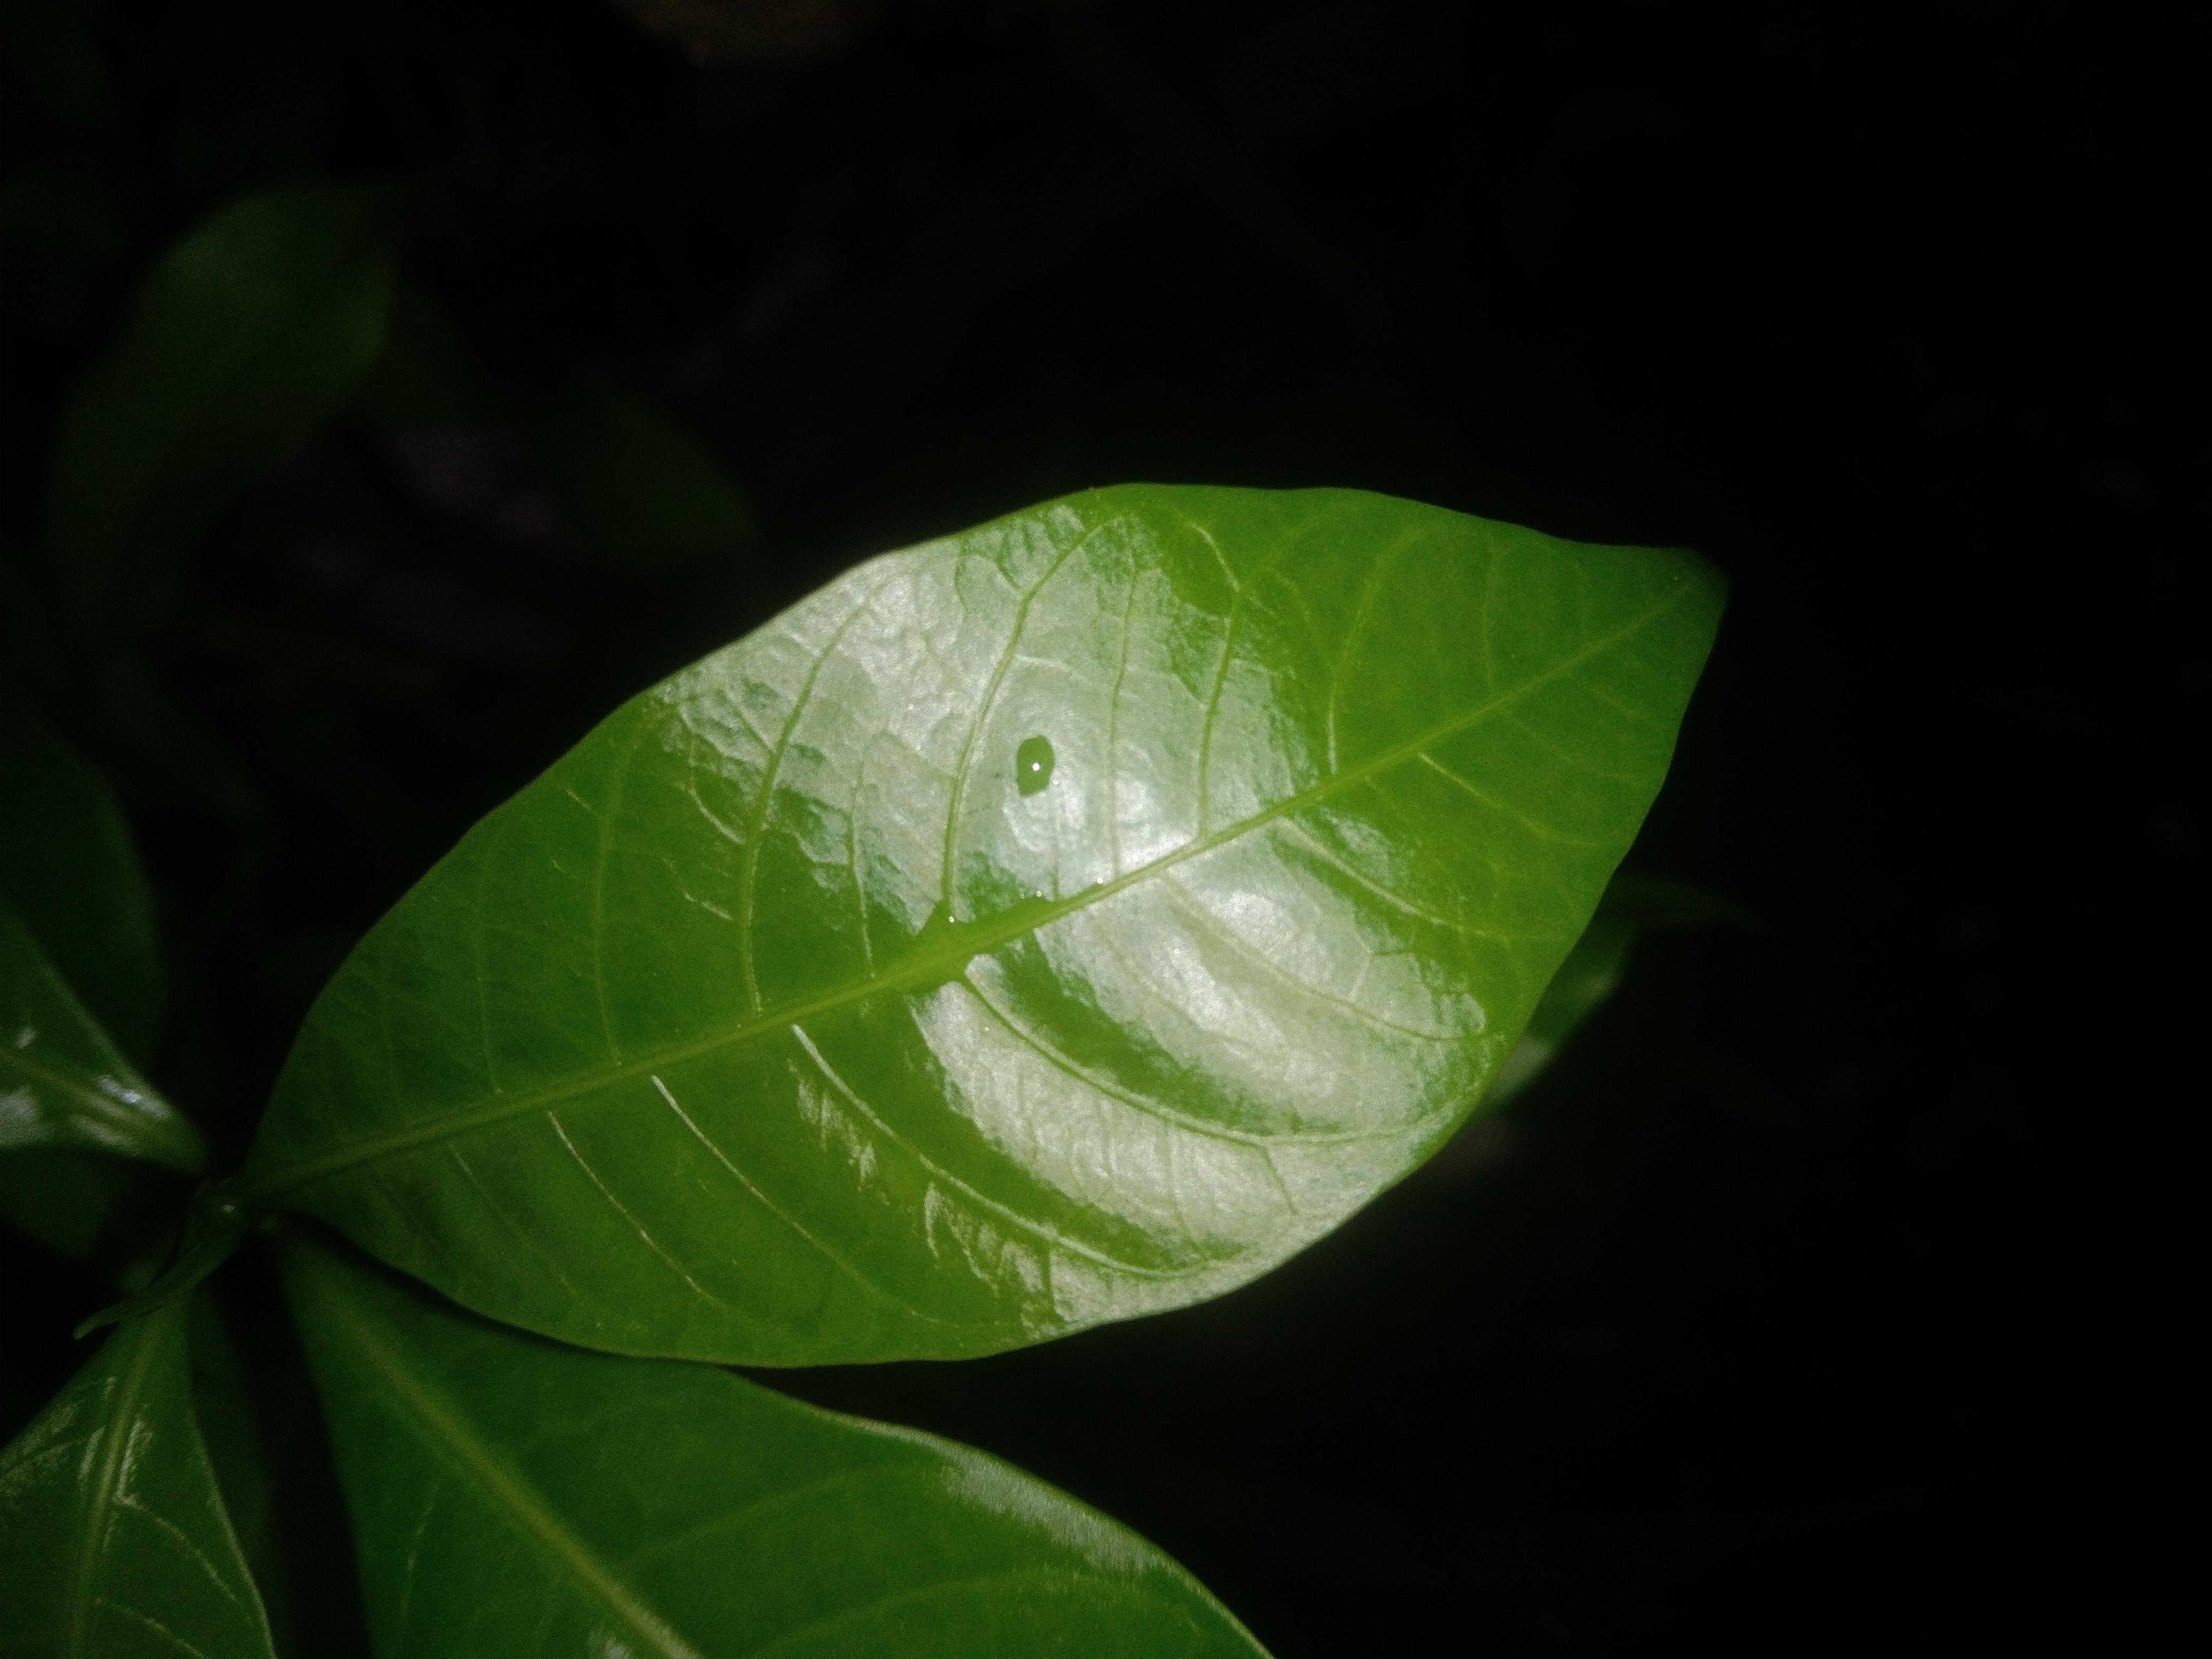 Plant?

togor
